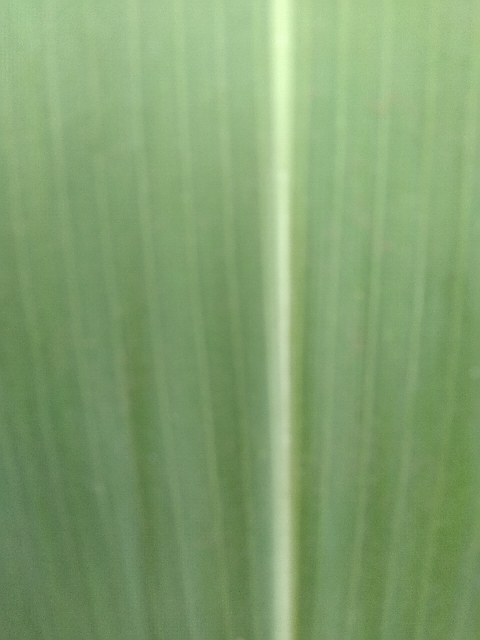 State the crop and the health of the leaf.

maize, healthy
